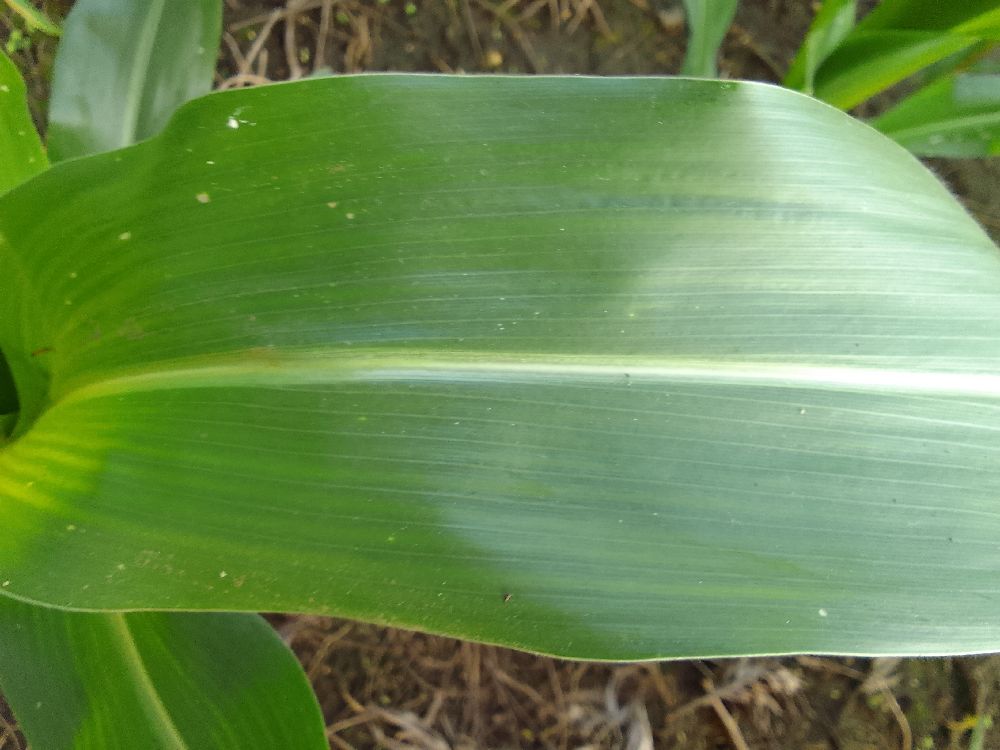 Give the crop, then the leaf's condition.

maize, healthy
